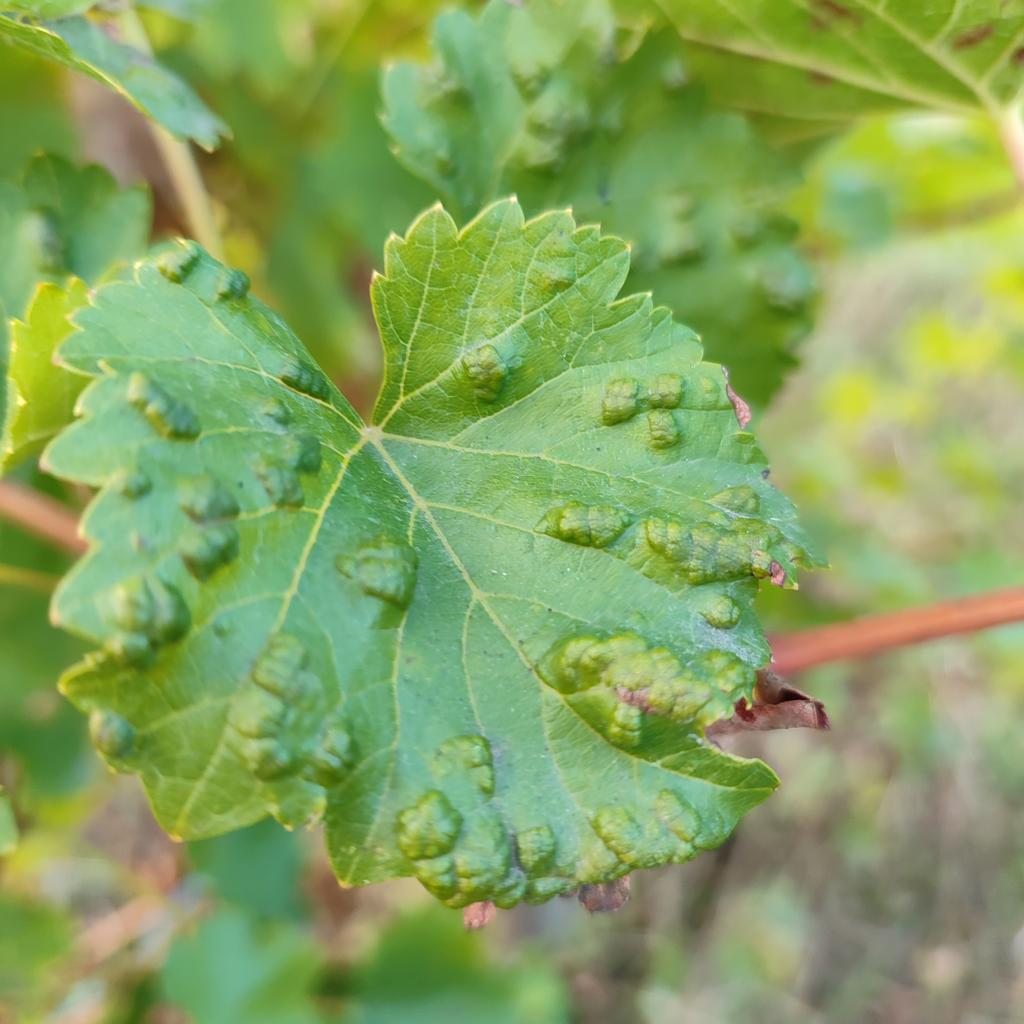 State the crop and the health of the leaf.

grapevine, erineum mite
